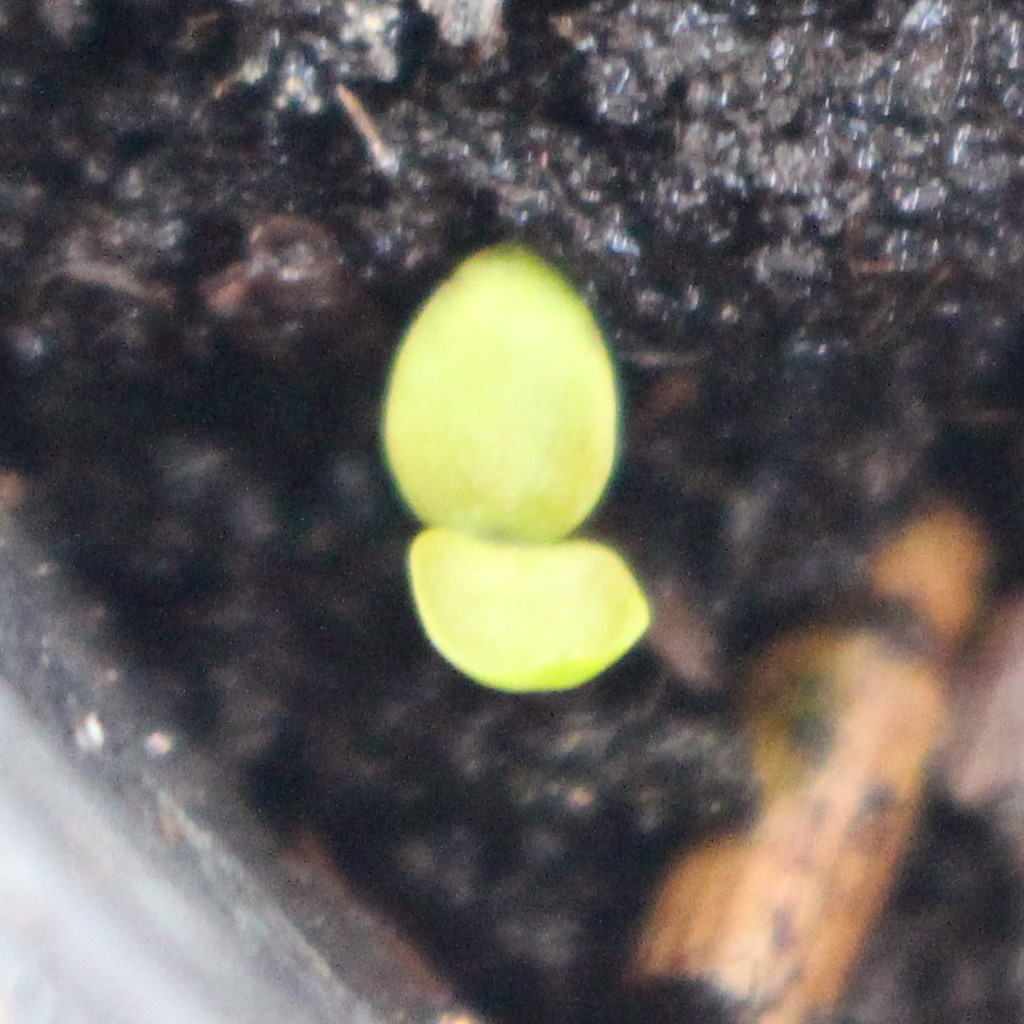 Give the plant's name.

Veronica persica
